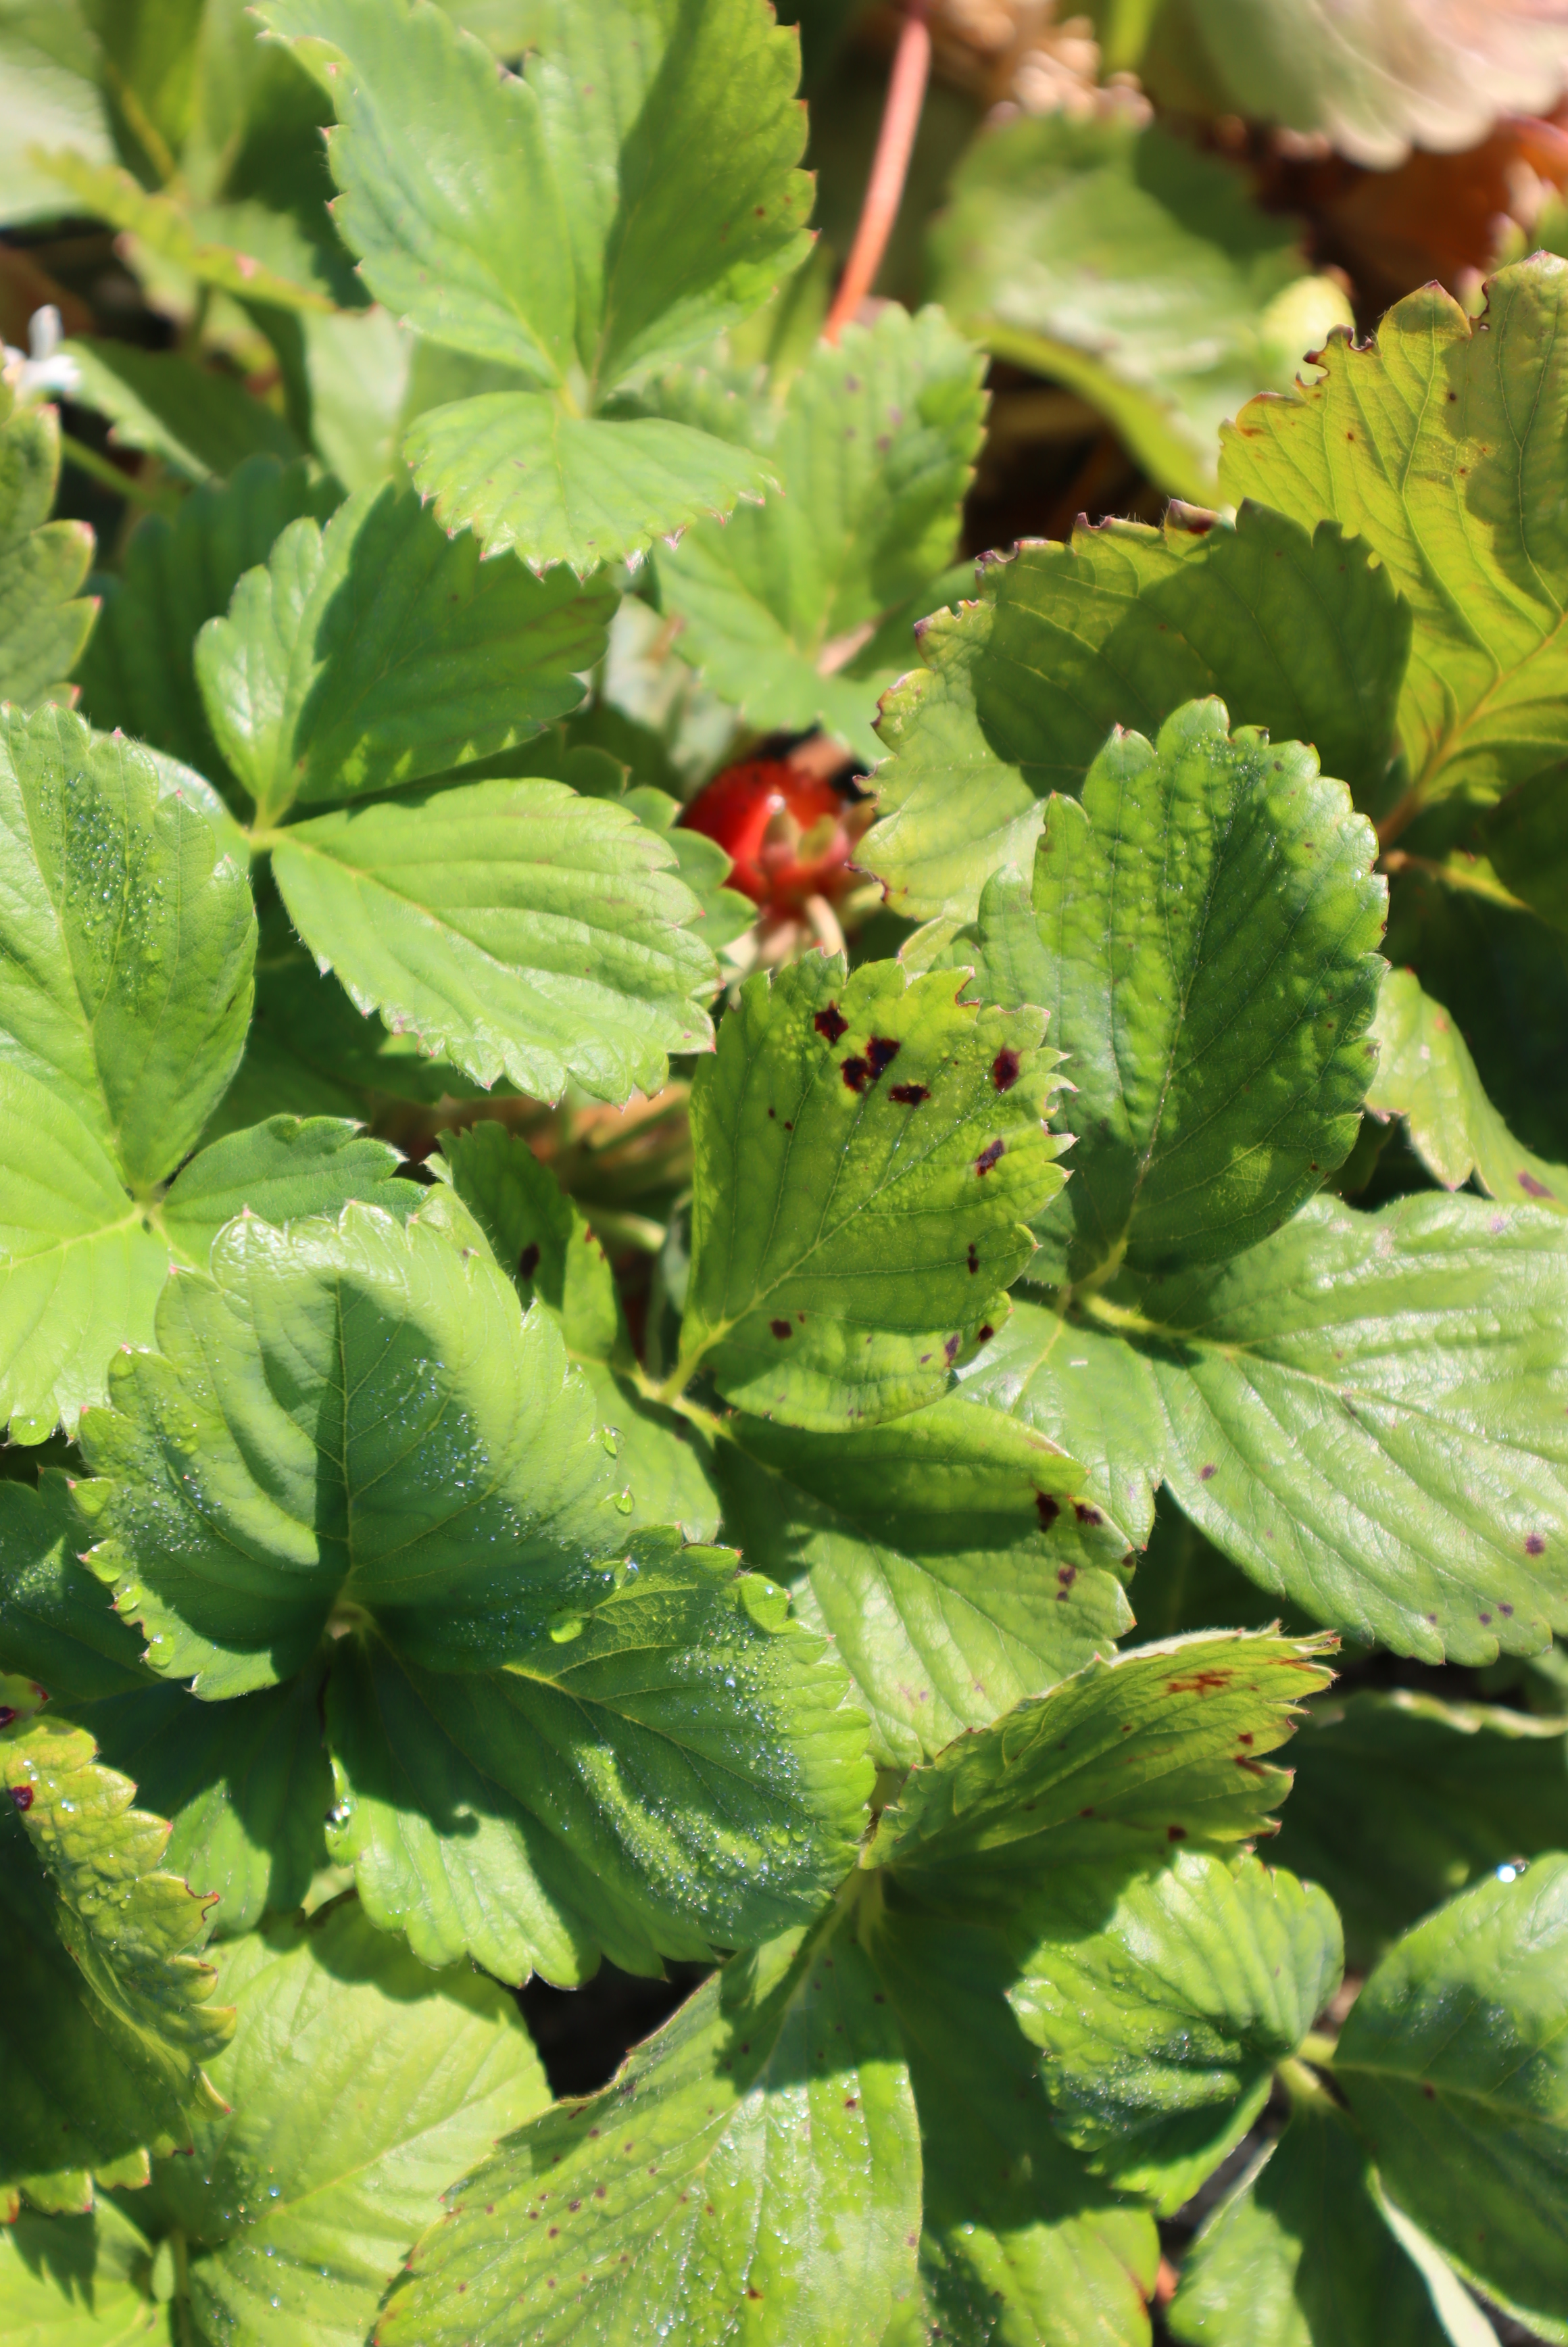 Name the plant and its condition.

strawberry, leaf scorch, phytophagous
